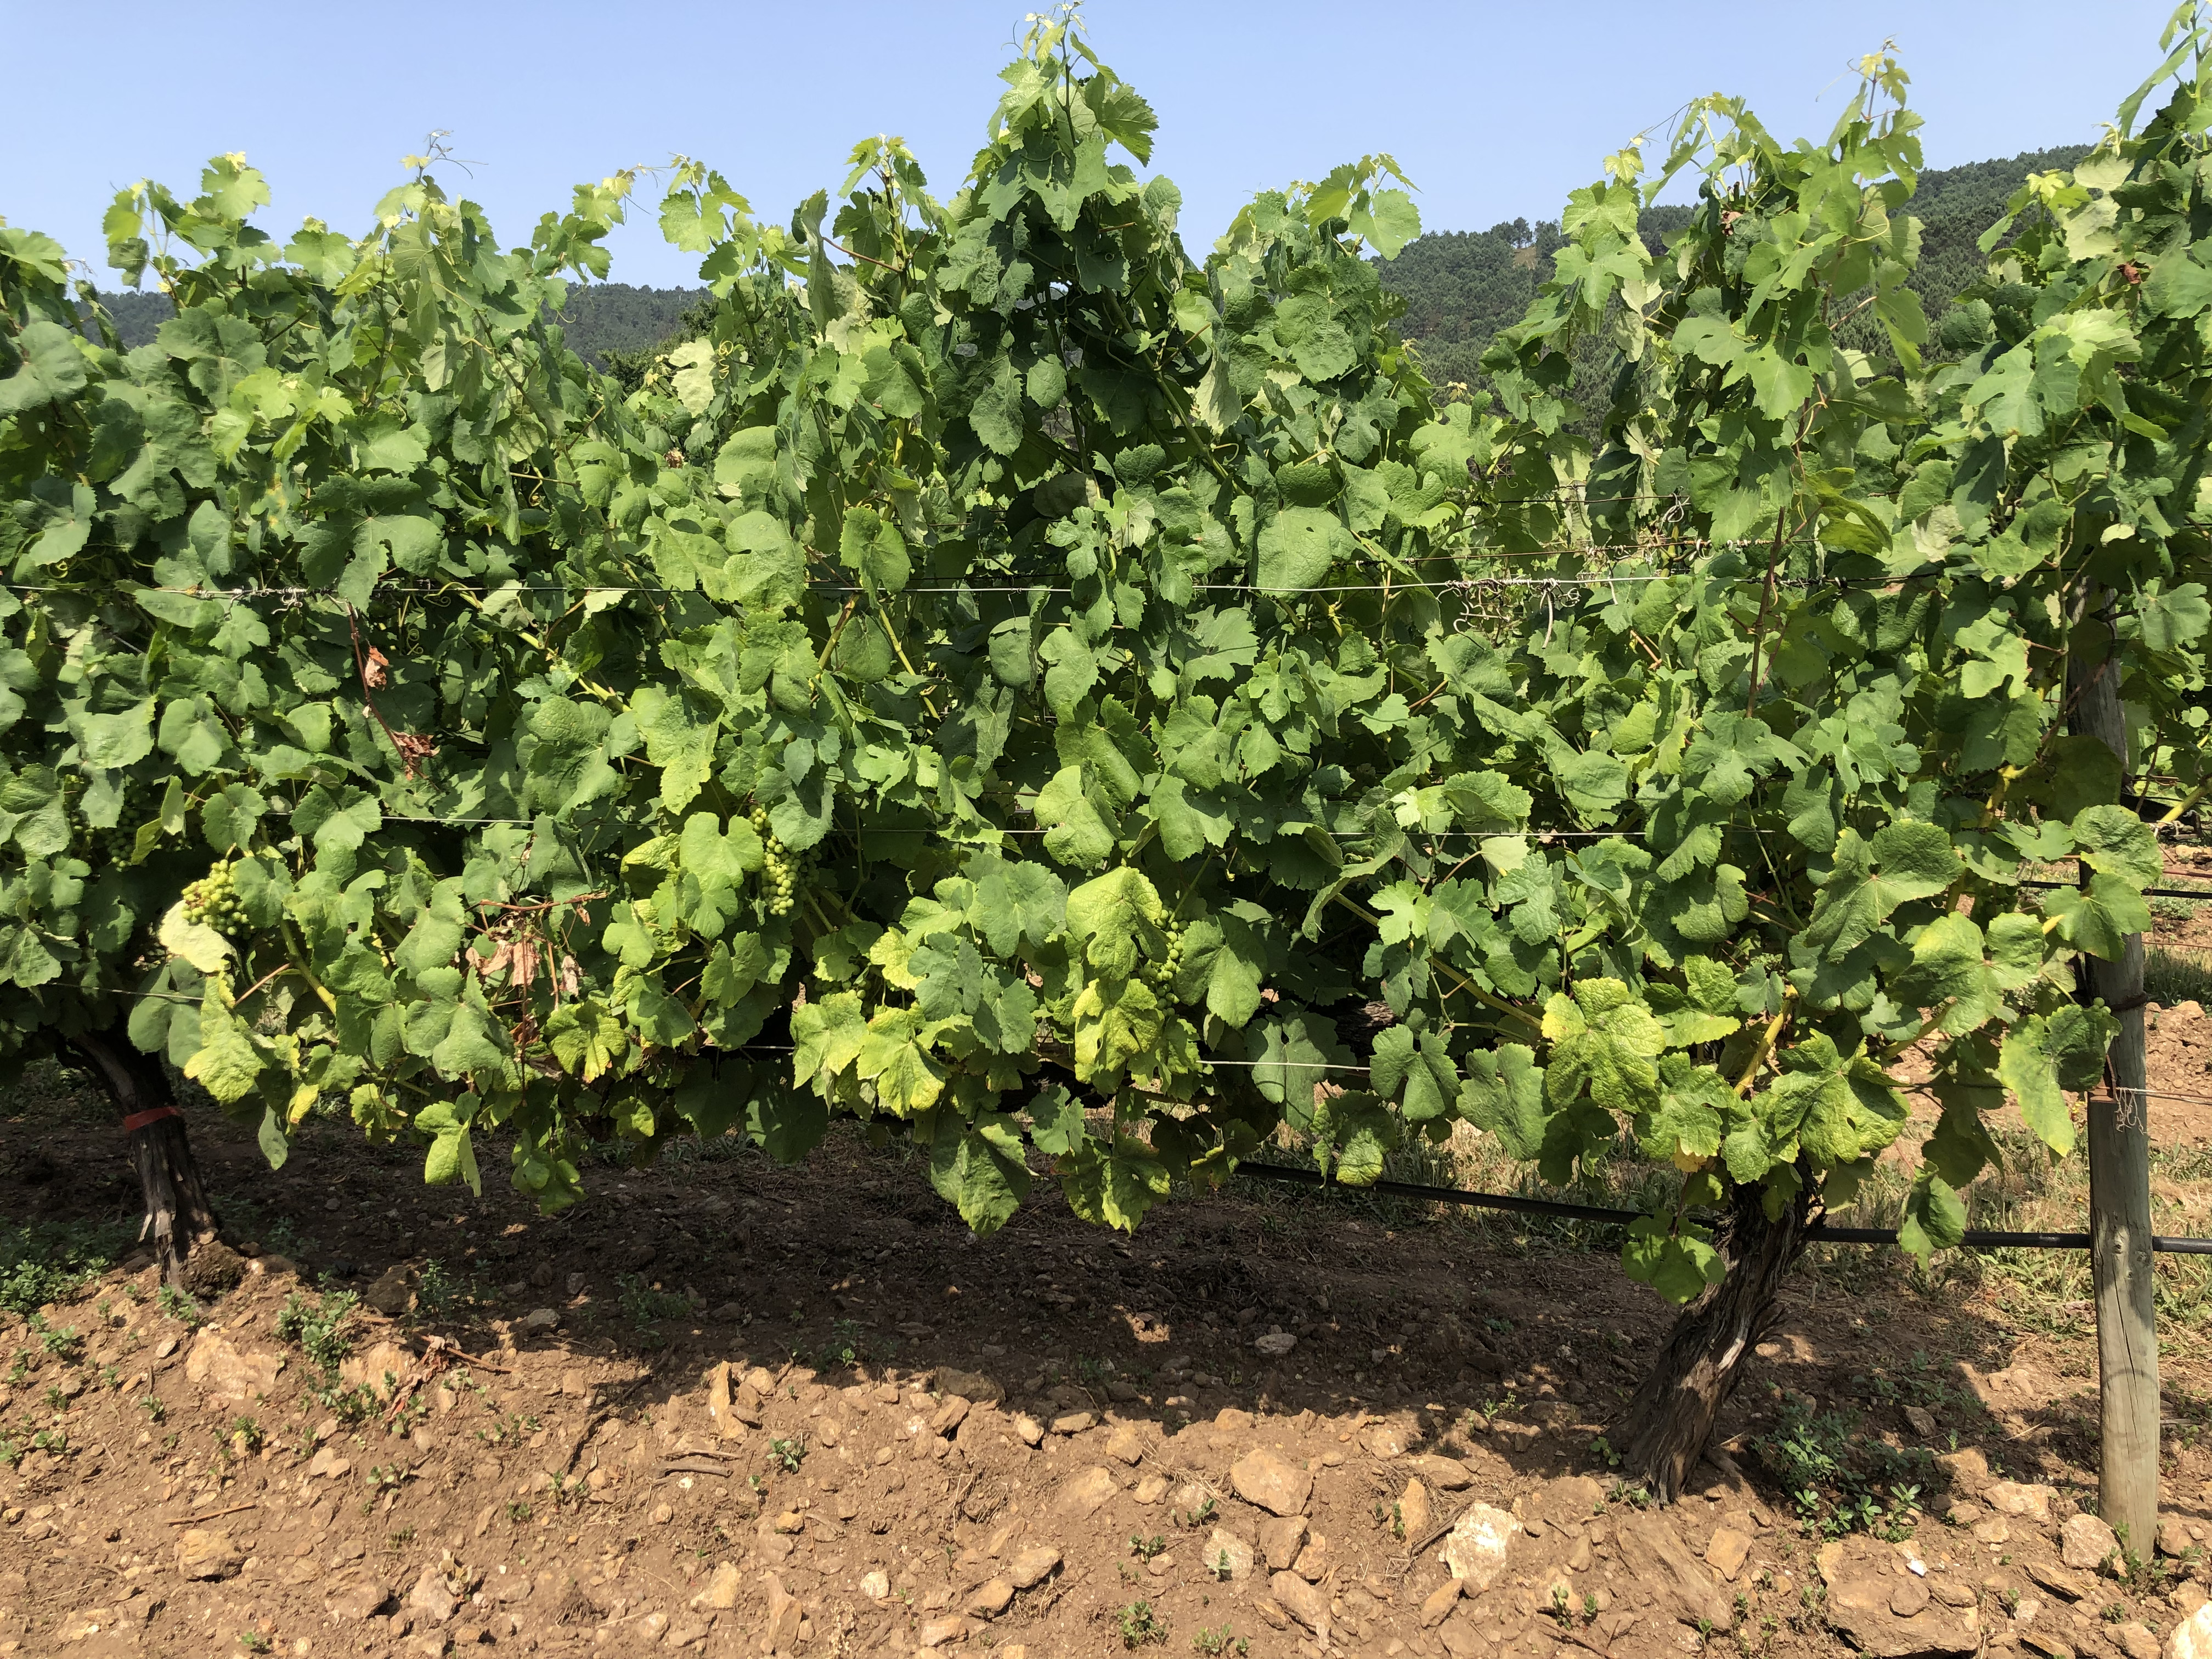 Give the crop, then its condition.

grapevine, not affected by esca disease
